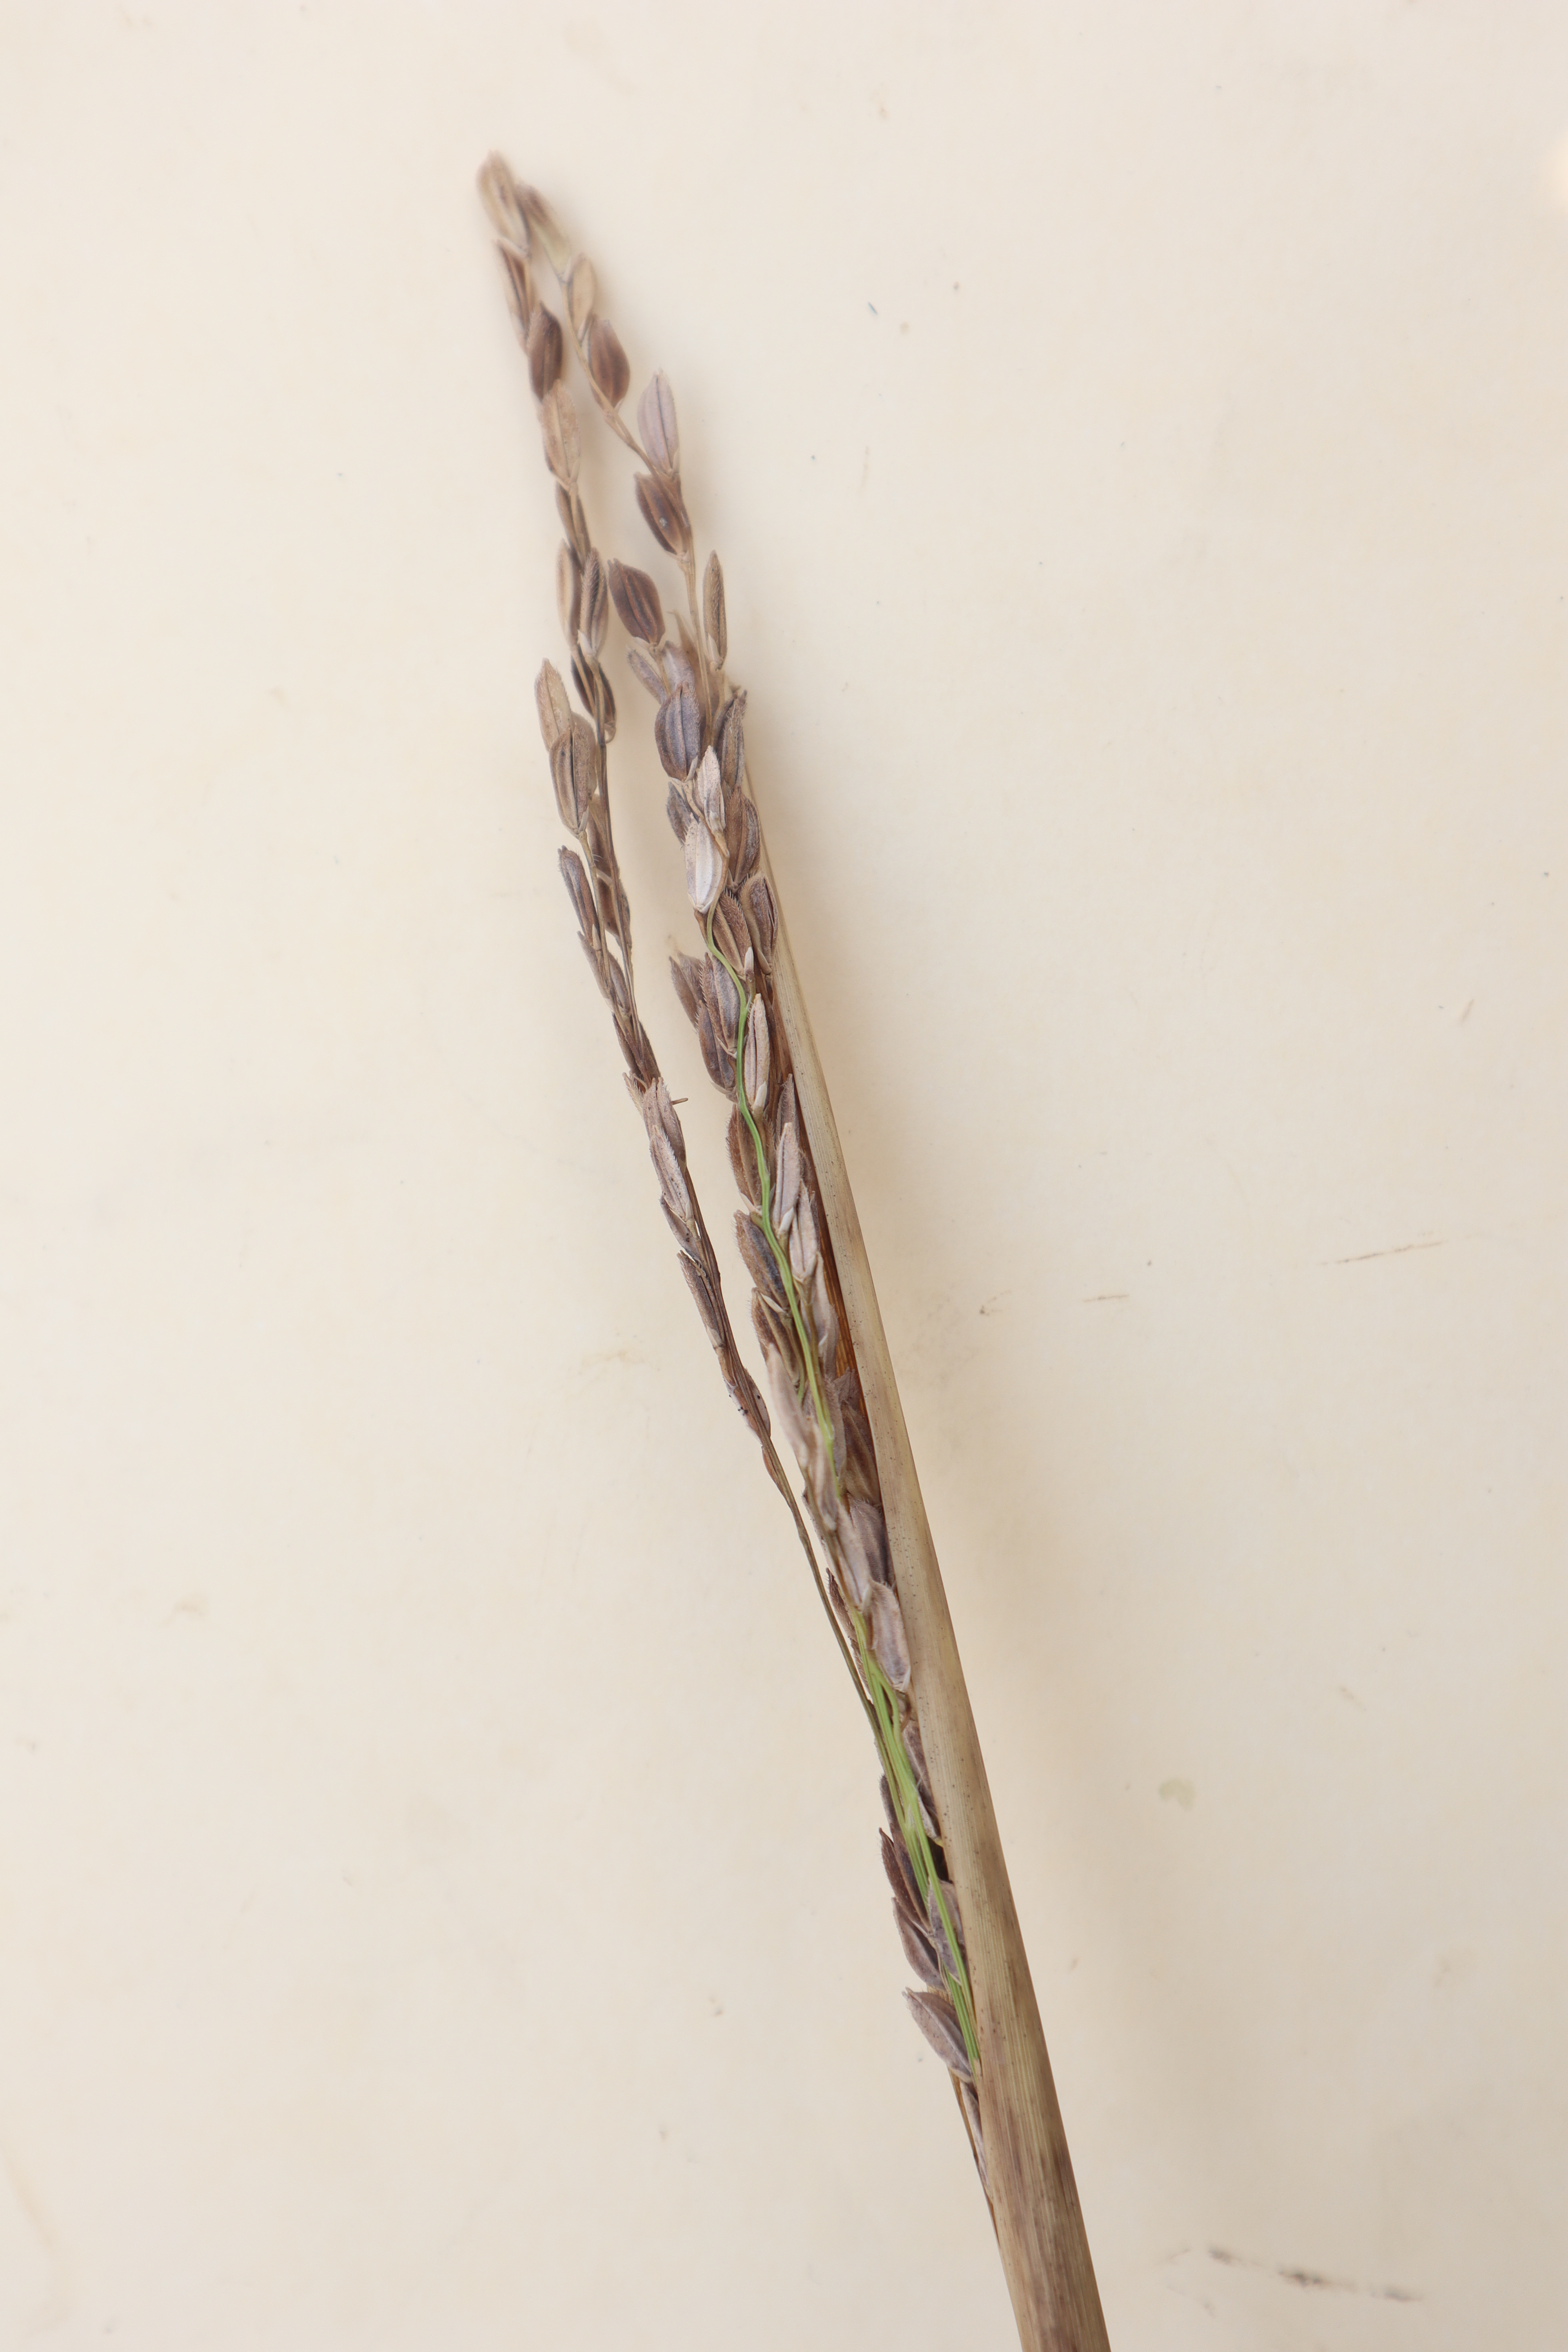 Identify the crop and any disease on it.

rice, sarocladium oryzae
